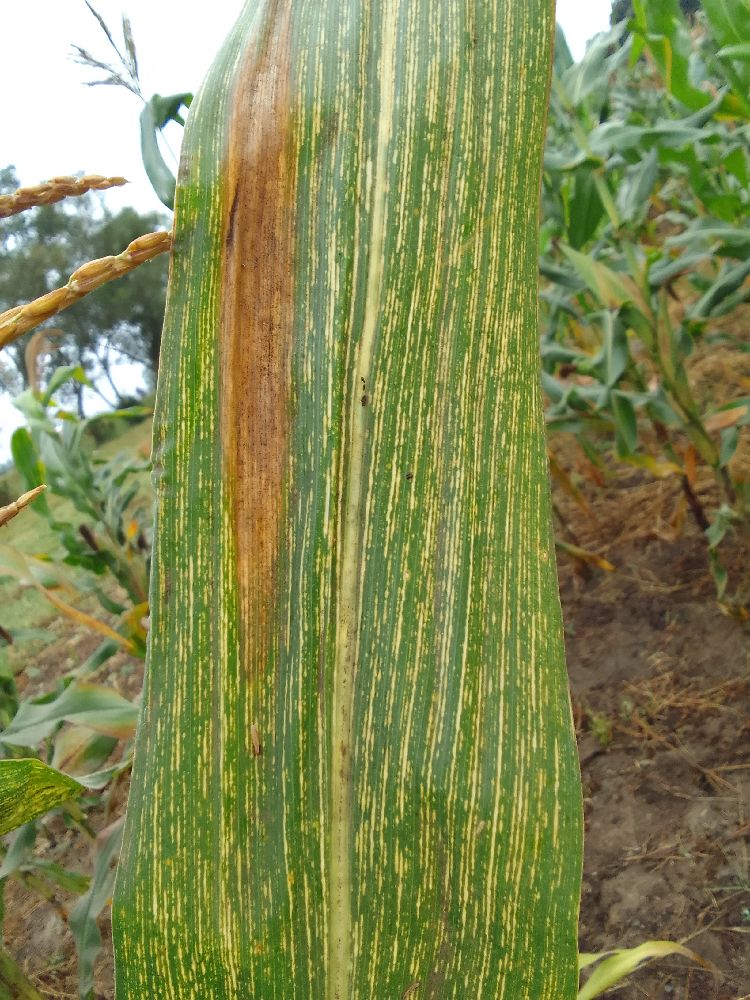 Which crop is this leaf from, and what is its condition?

maize, maize streak virus
